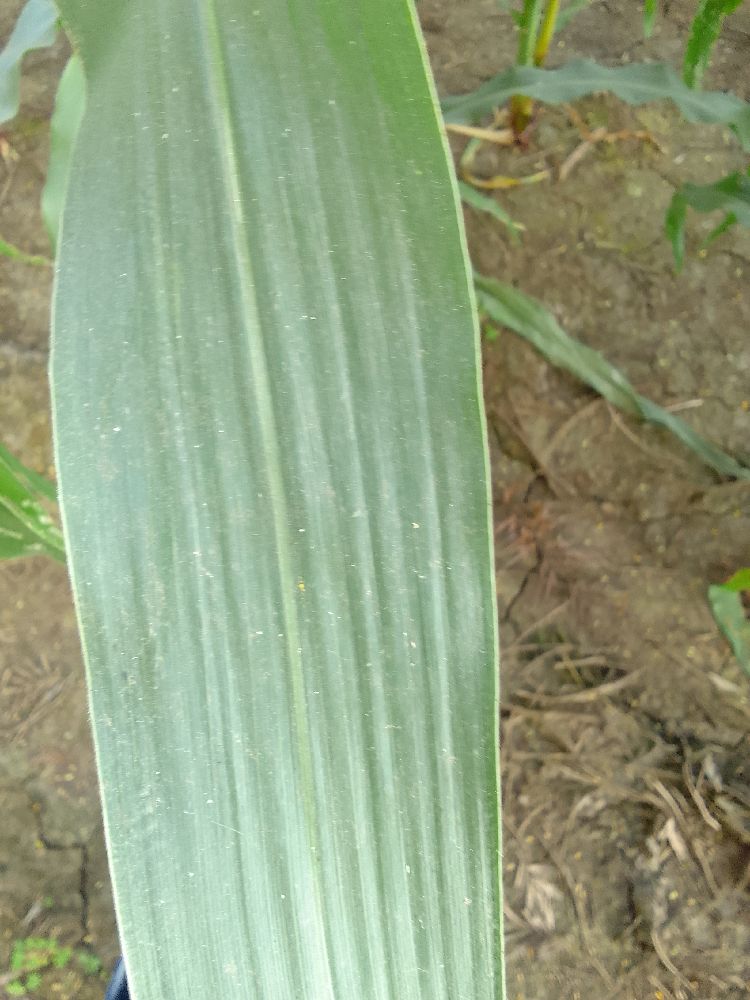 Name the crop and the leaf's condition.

maize, healthy
